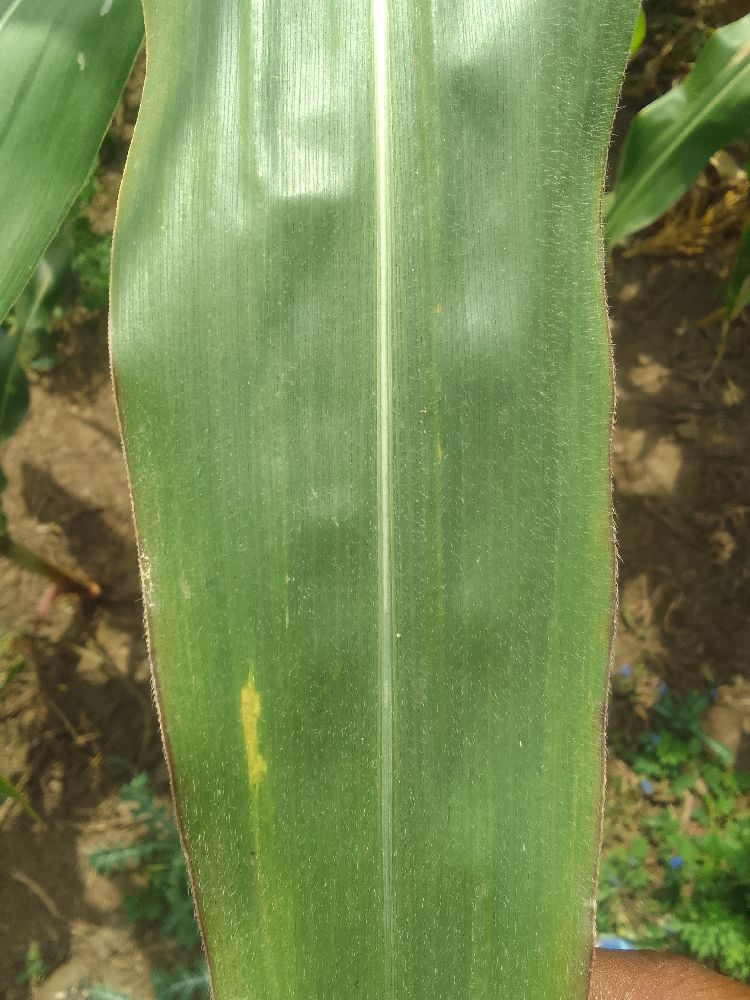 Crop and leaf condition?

maize, healthy
